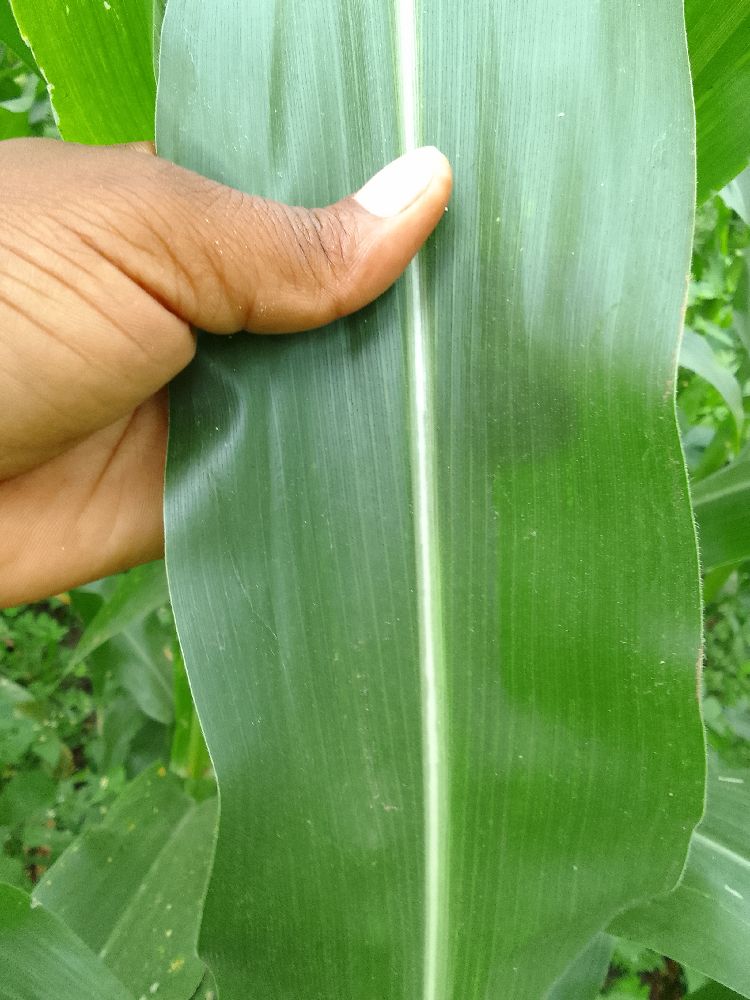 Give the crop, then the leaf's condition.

maize, healthy
